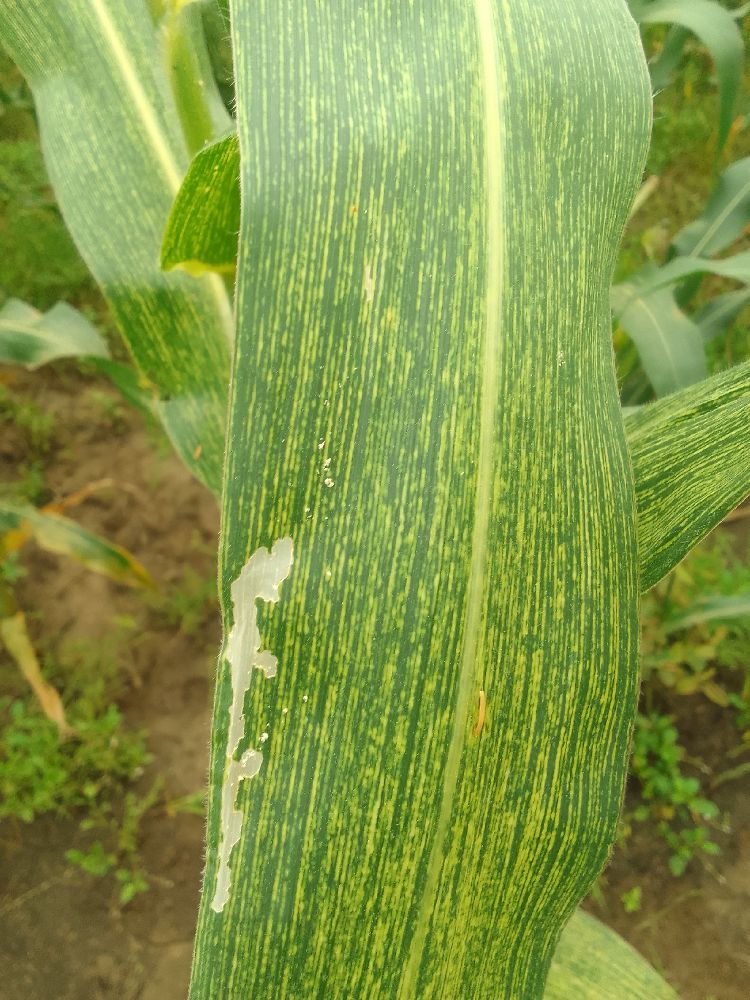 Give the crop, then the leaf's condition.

maize, maize streak virus
